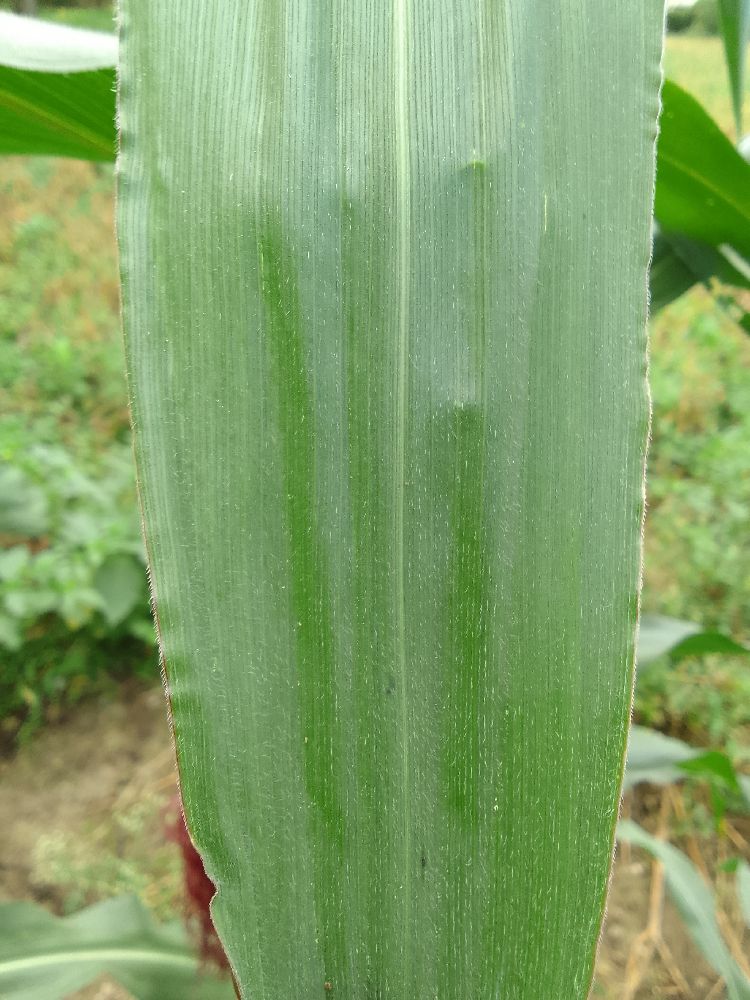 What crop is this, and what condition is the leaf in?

maize, healthy
